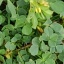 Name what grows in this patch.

unstructured weed
